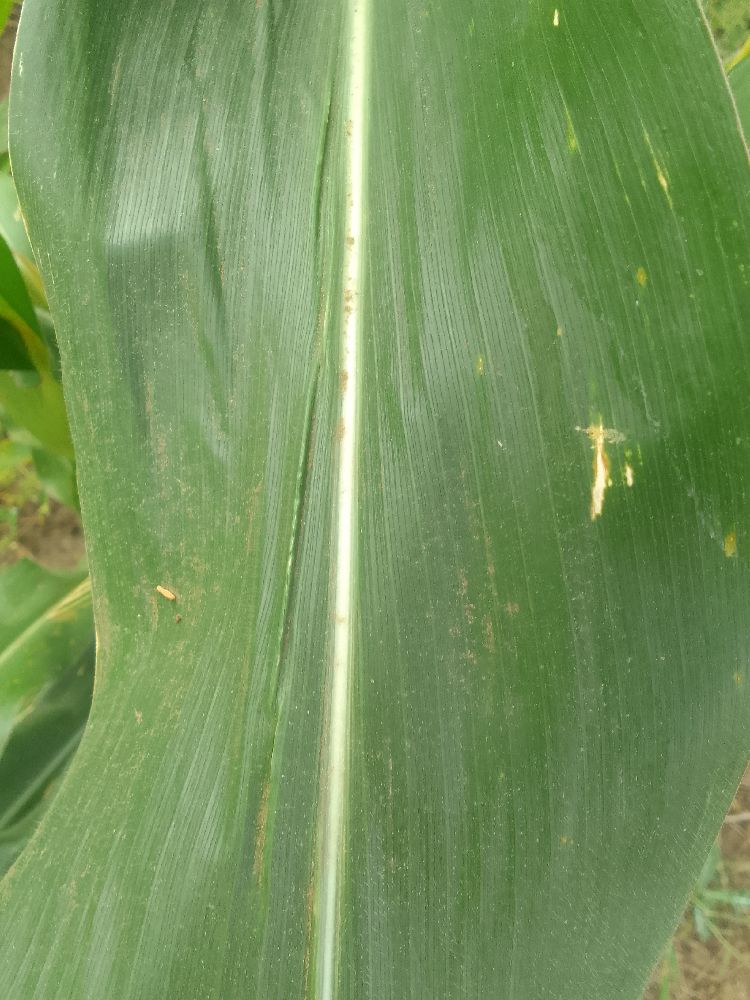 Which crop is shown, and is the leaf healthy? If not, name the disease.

maize, healthy
